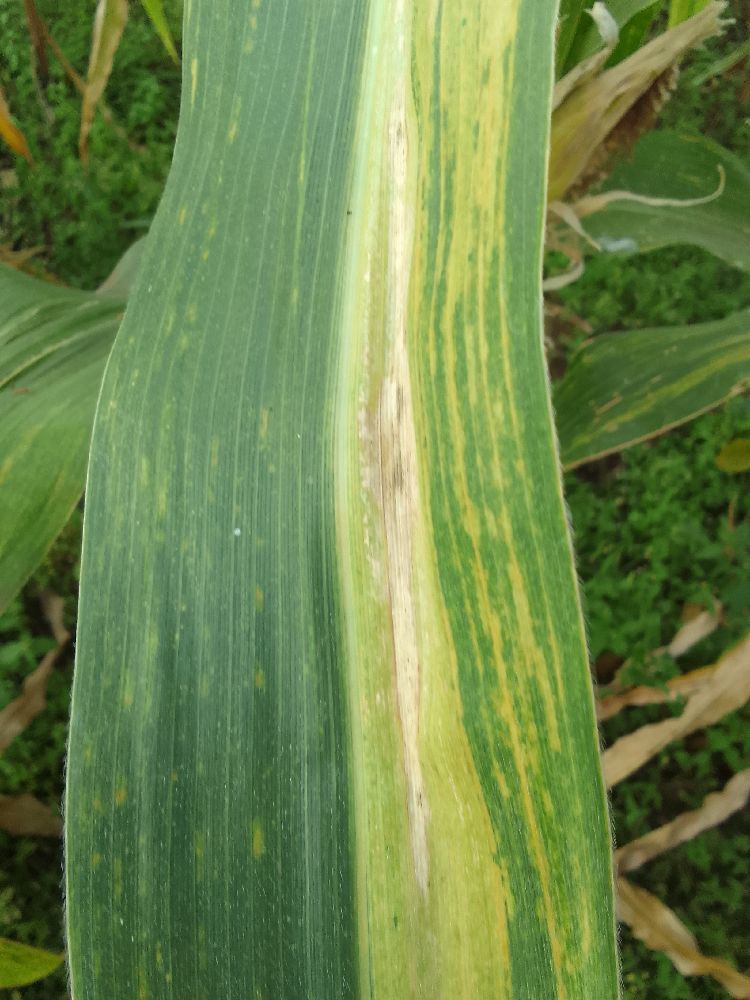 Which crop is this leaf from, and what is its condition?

maize, maize lethal necrosis
